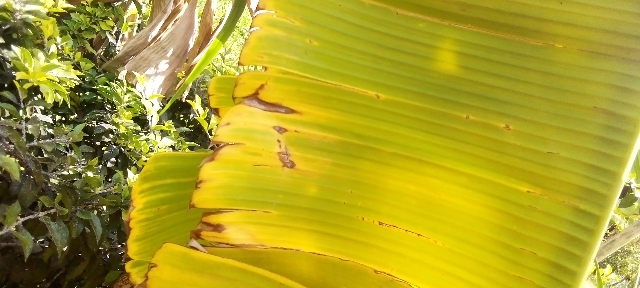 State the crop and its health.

banana, fusarium wilt race 1
